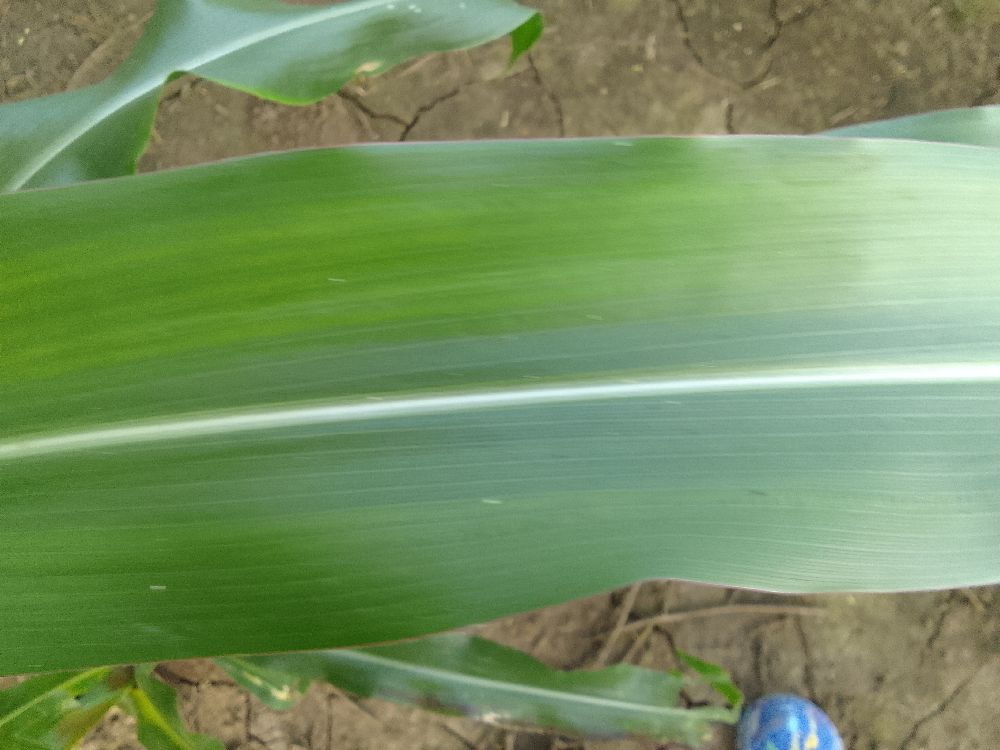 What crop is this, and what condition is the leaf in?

maize, healthy
